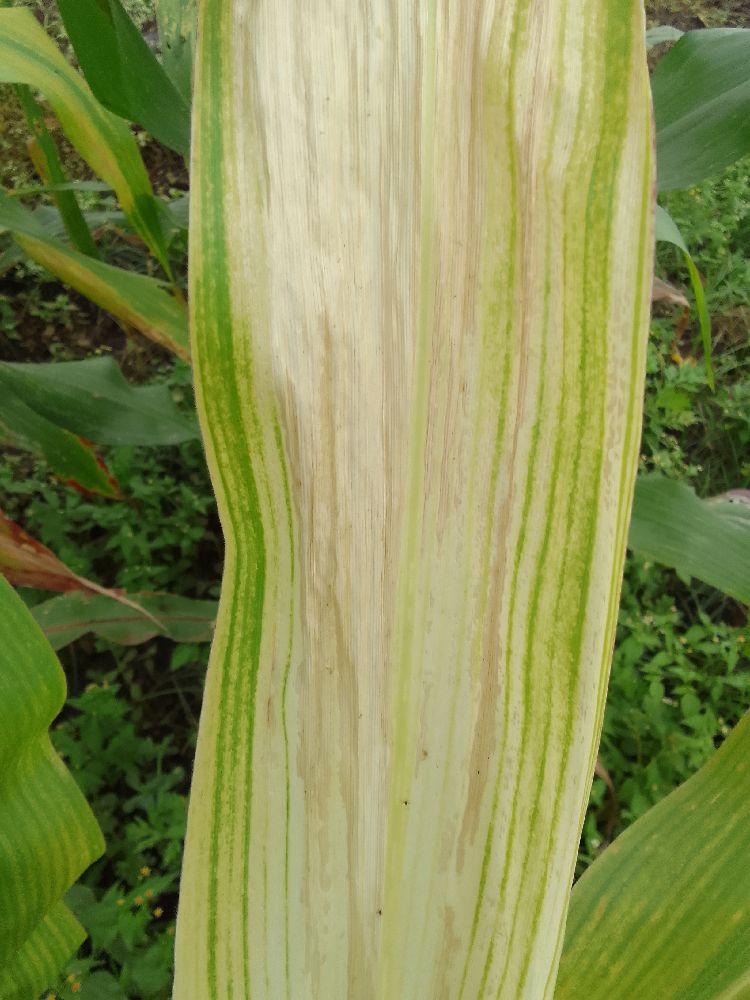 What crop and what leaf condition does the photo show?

maize, maize lethal necrosis
